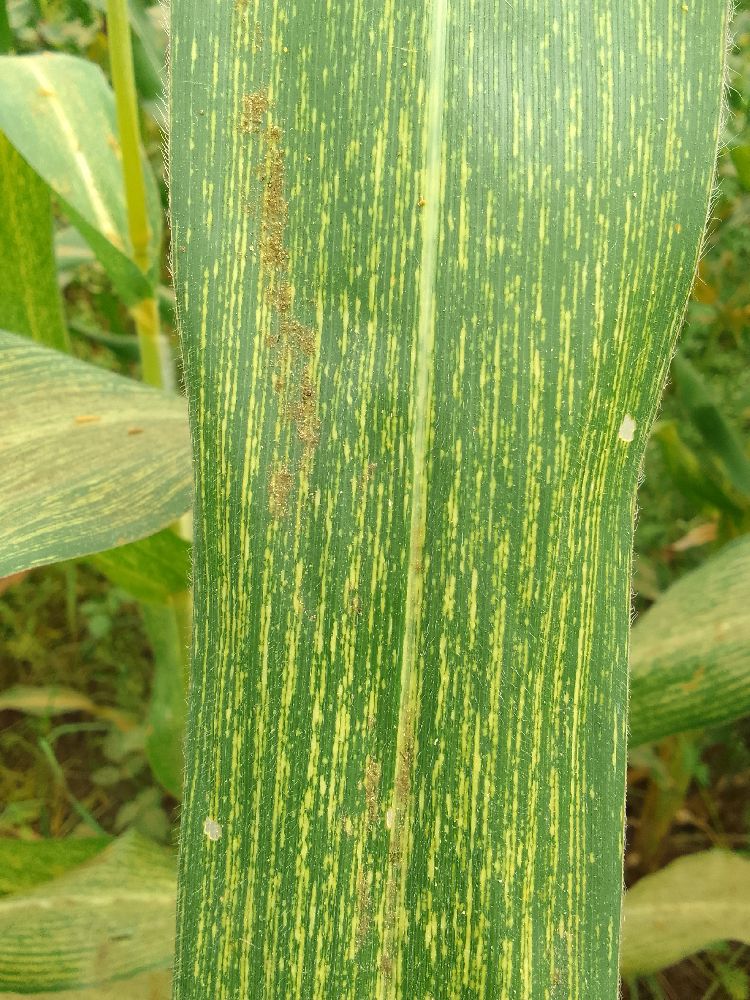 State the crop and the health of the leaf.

maize, maize streak virus
